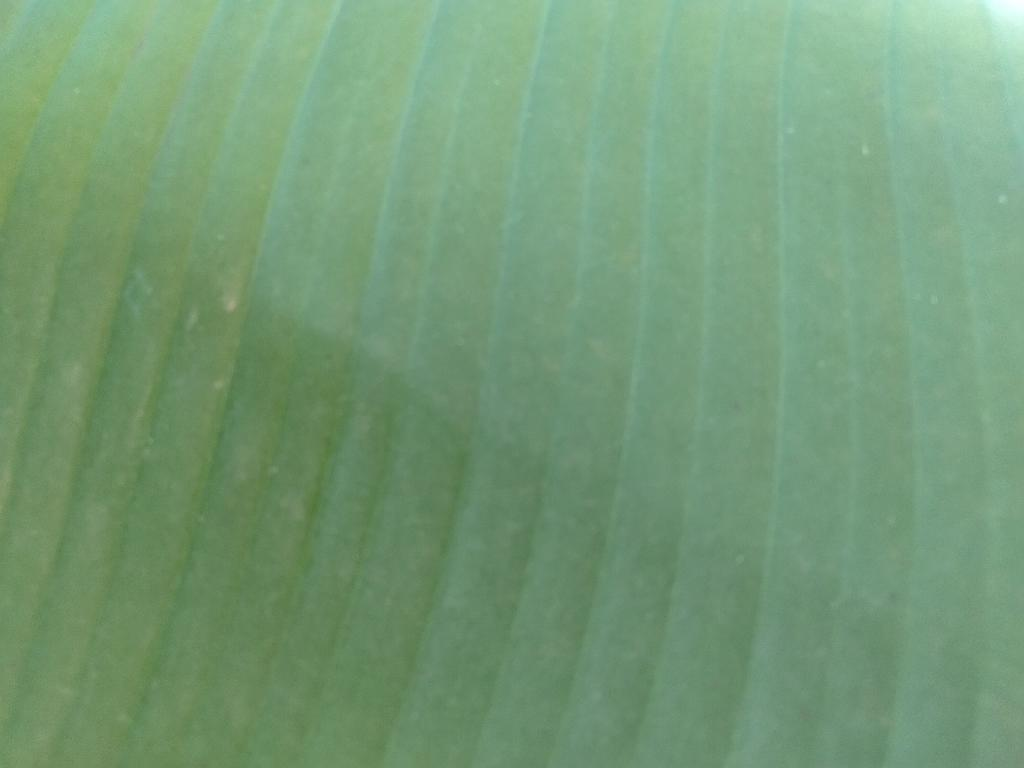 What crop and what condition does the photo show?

banana, healthy
